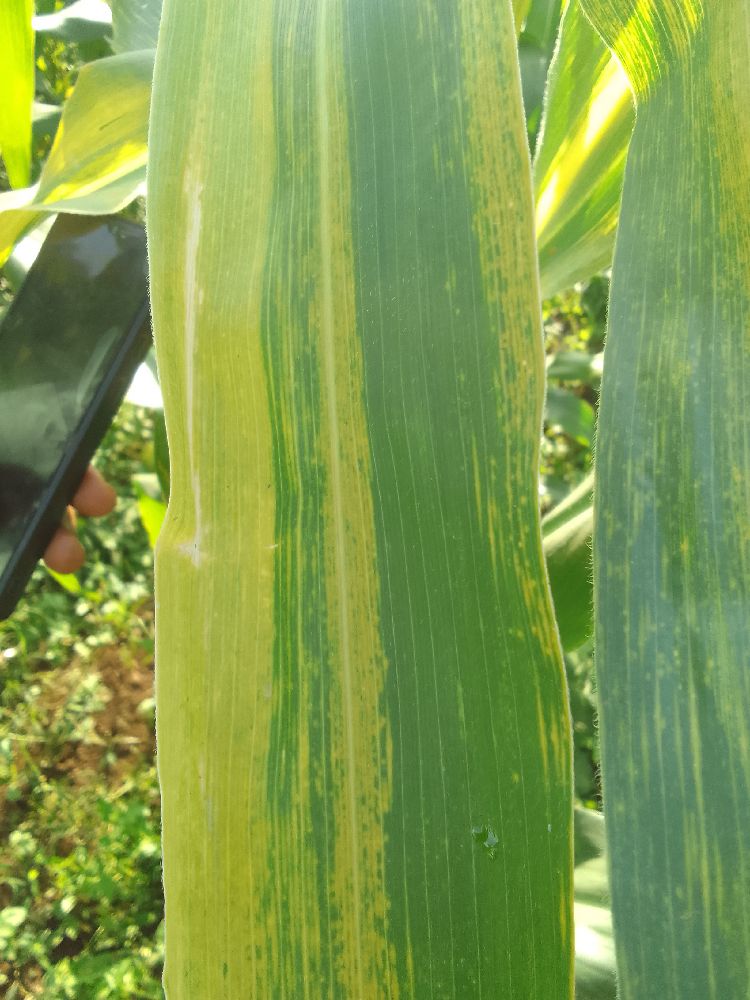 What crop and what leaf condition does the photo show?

maize, maize lethal necrosis
